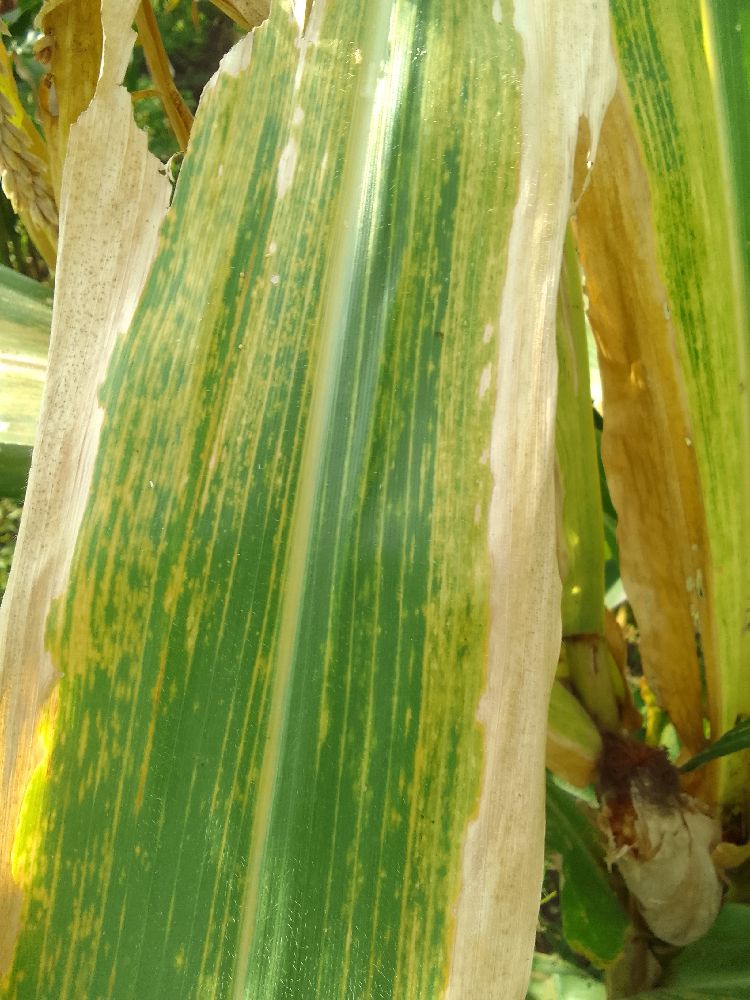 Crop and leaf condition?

maize, maize lethal necrosis
